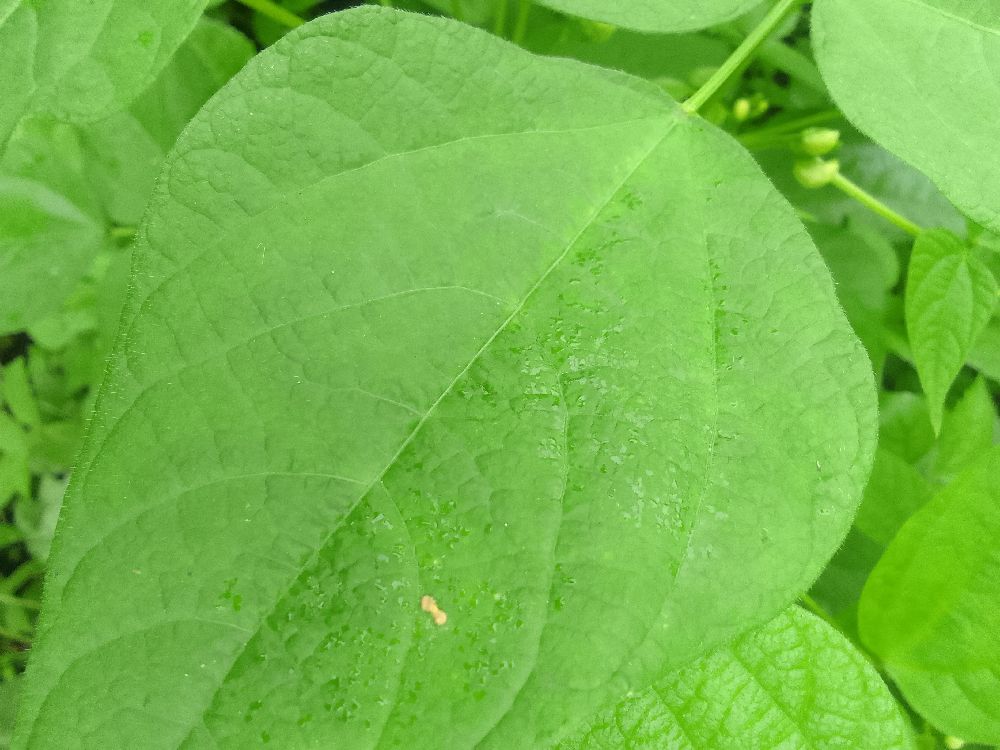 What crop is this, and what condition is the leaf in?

common bean, healthy
